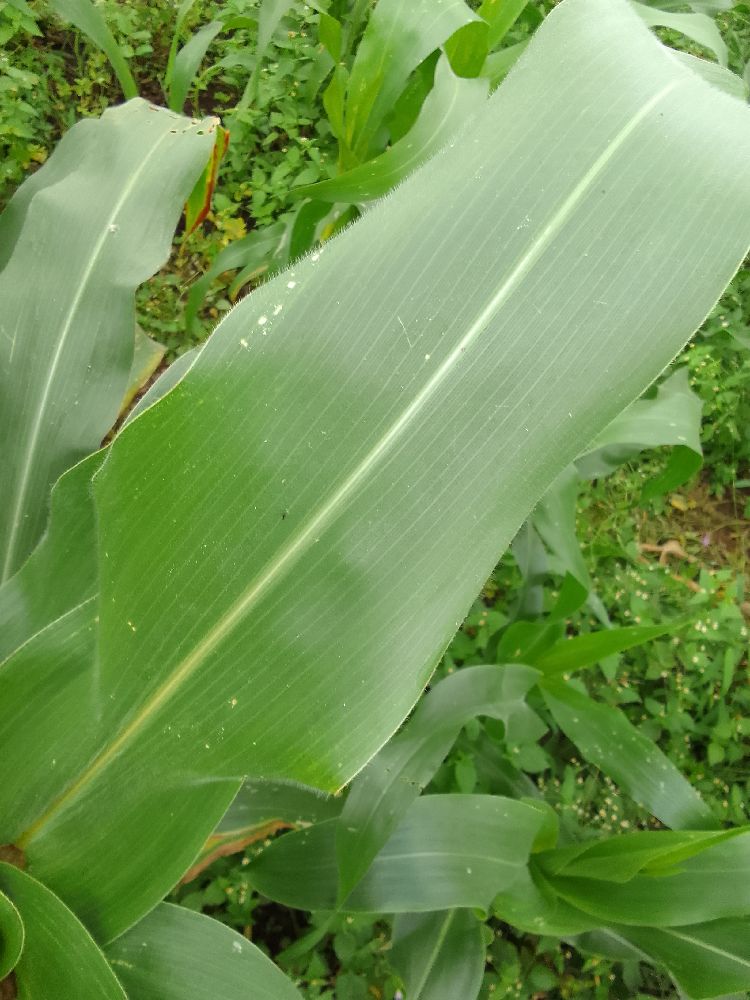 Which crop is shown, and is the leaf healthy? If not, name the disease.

maize, healthy
